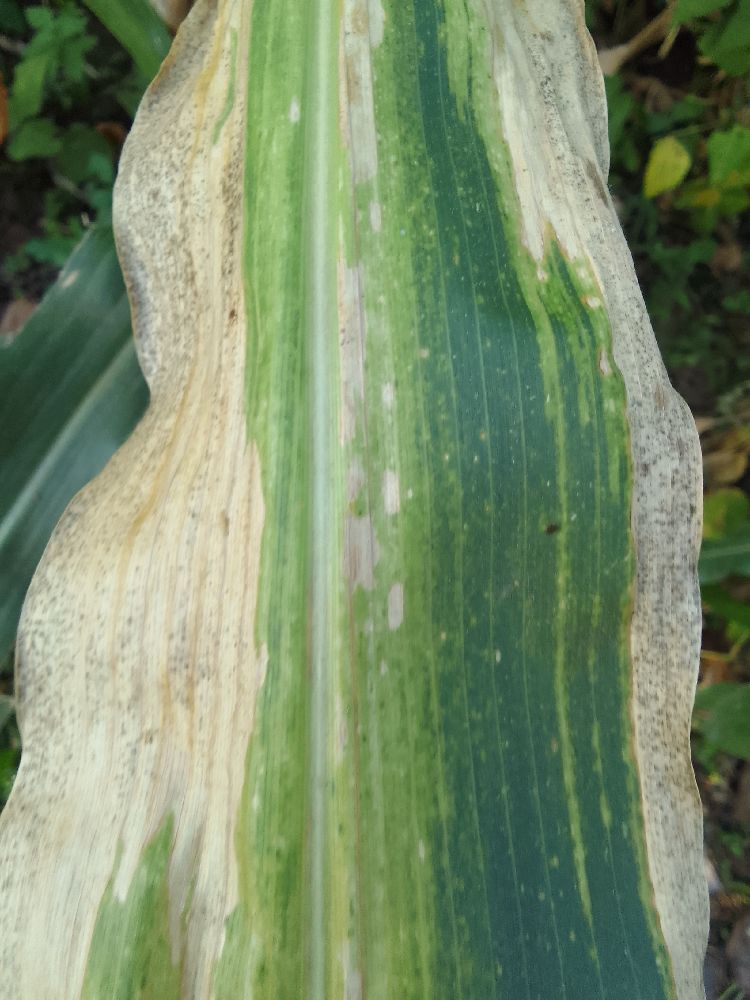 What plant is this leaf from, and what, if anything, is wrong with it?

maize, maize lethal necrosis
